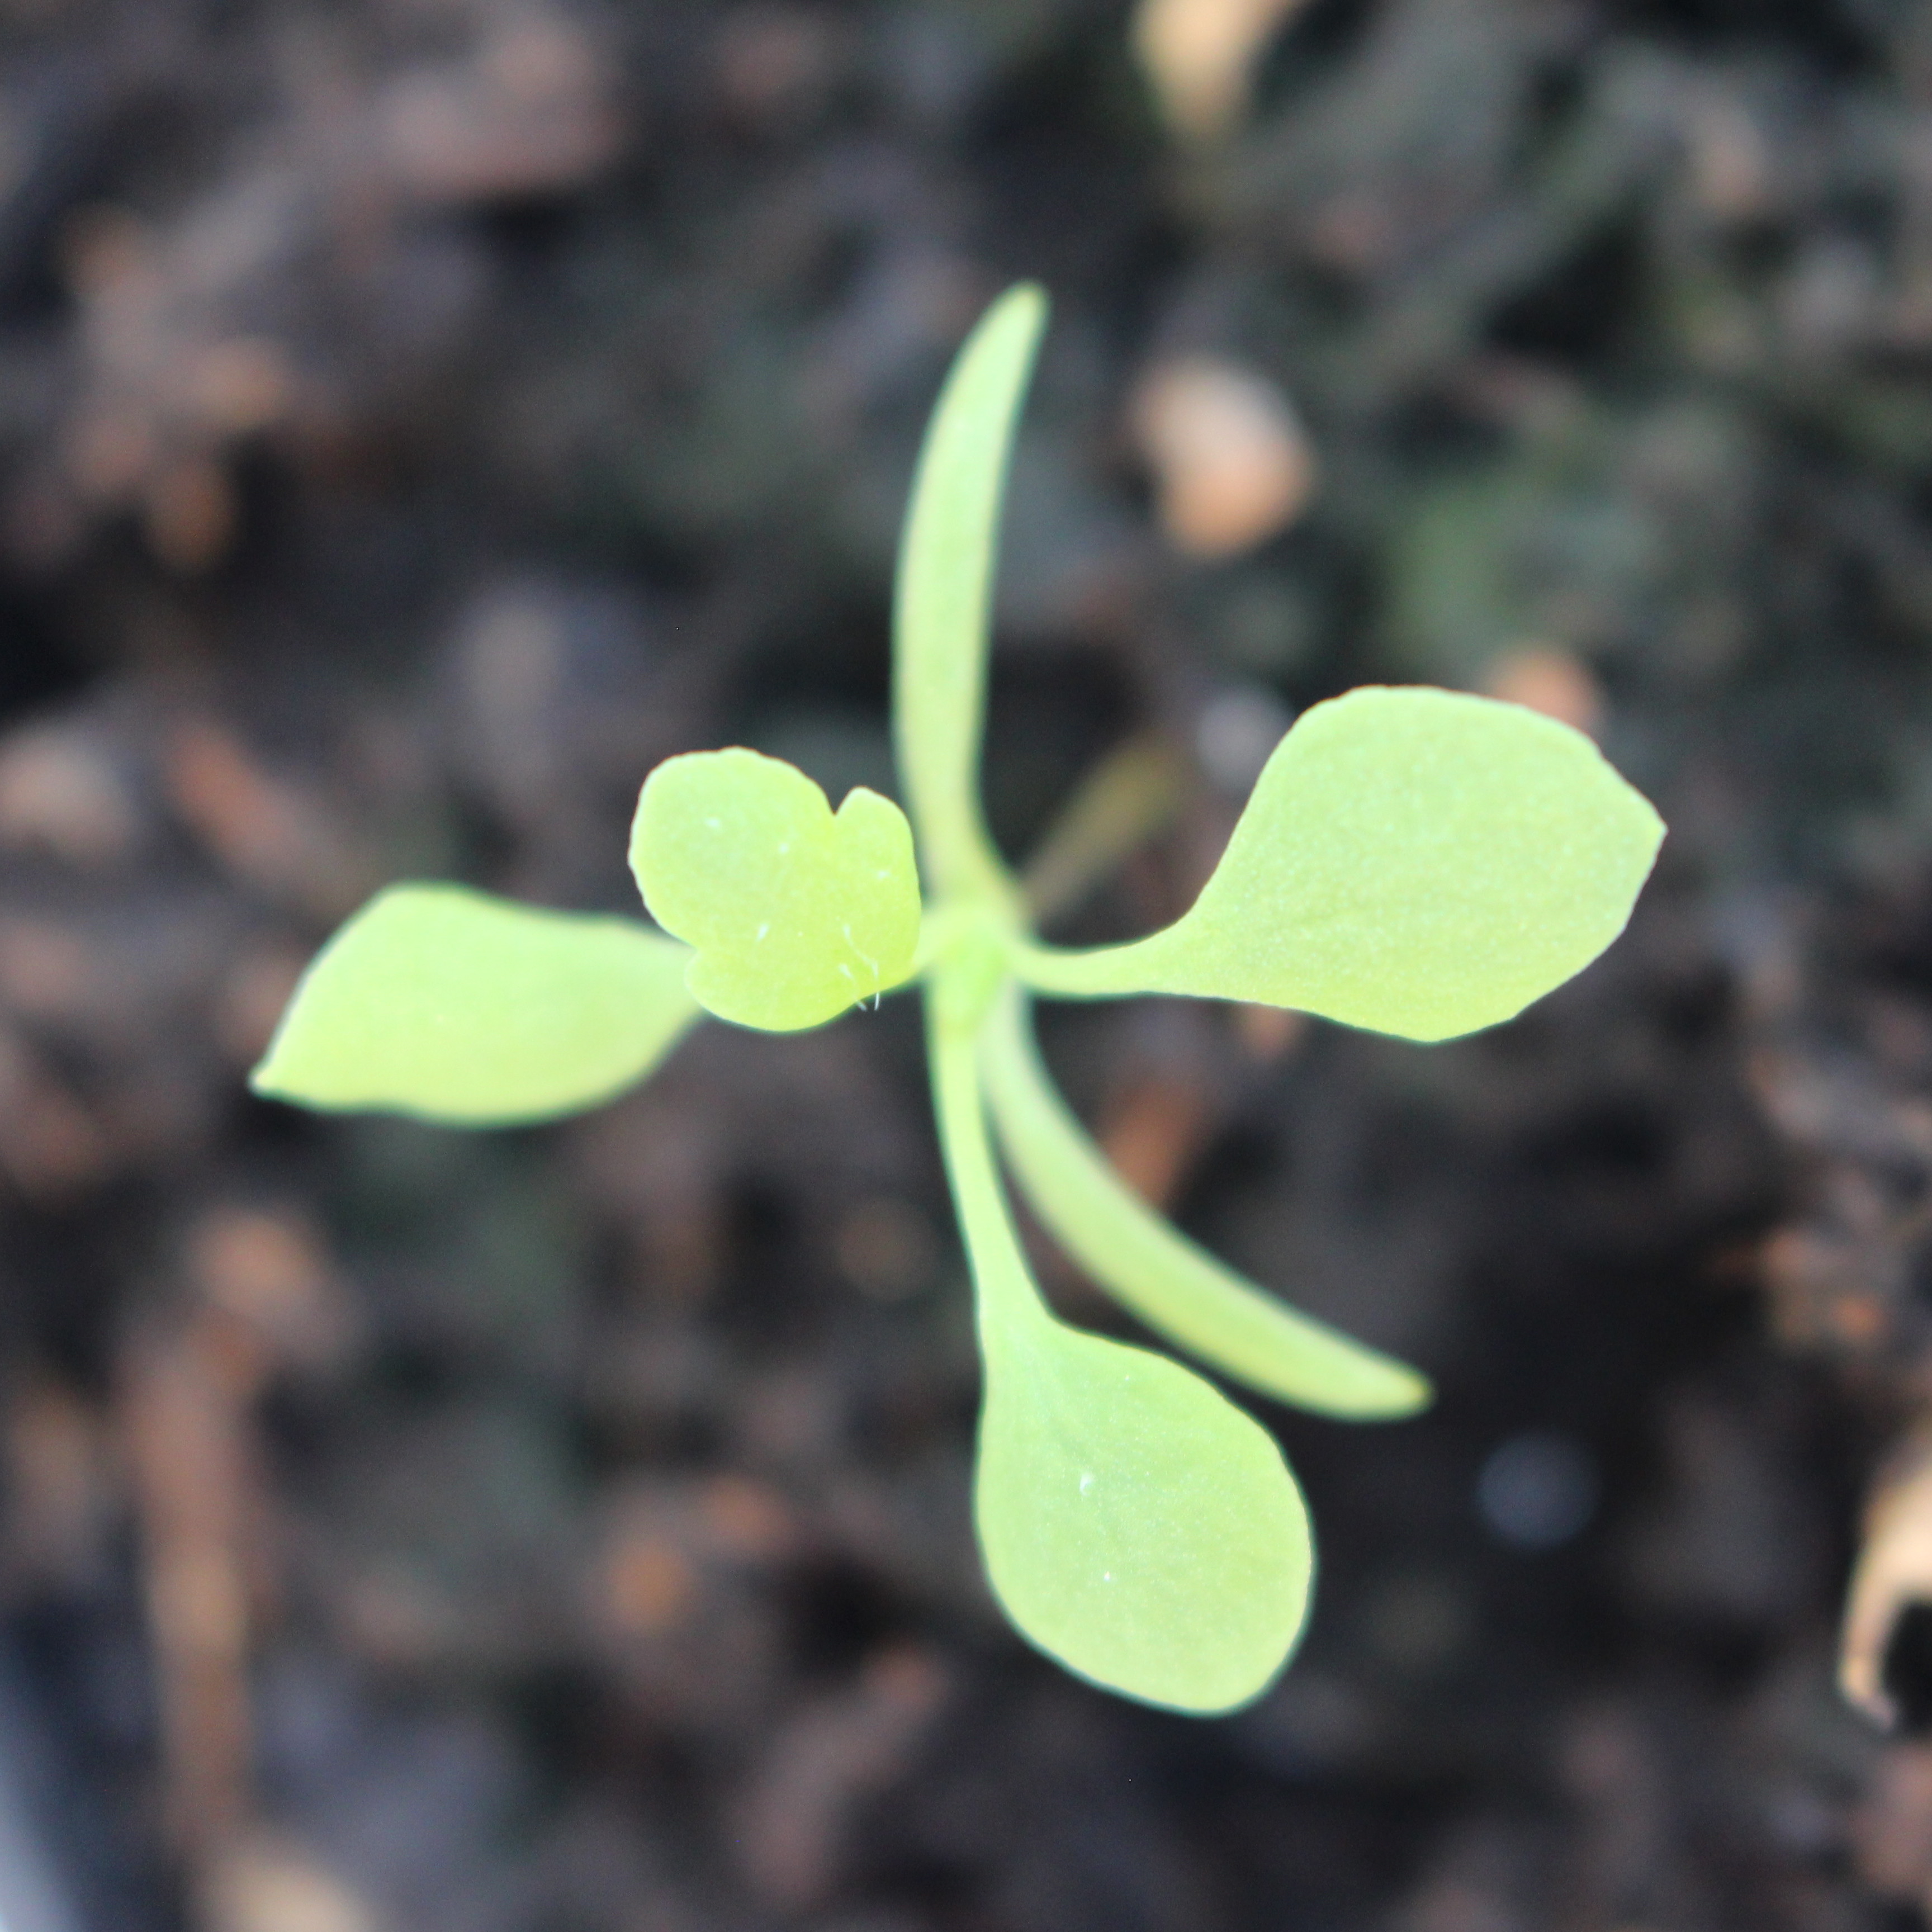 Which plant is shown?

Papaver rhoeas
